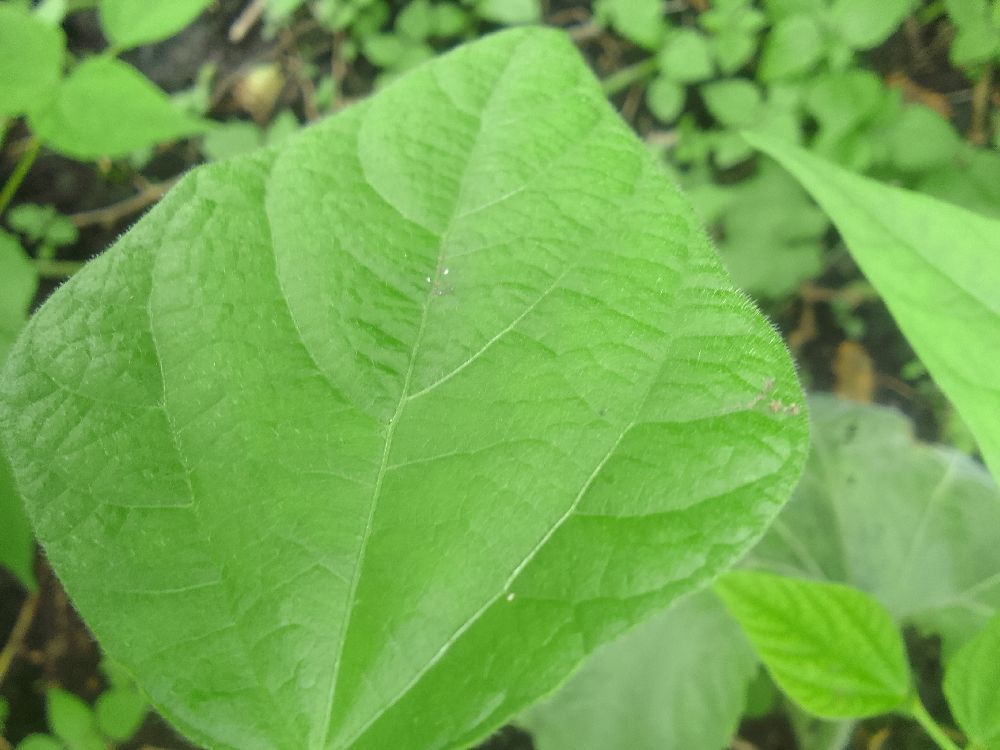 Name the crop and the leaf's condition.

common bean, healthy
